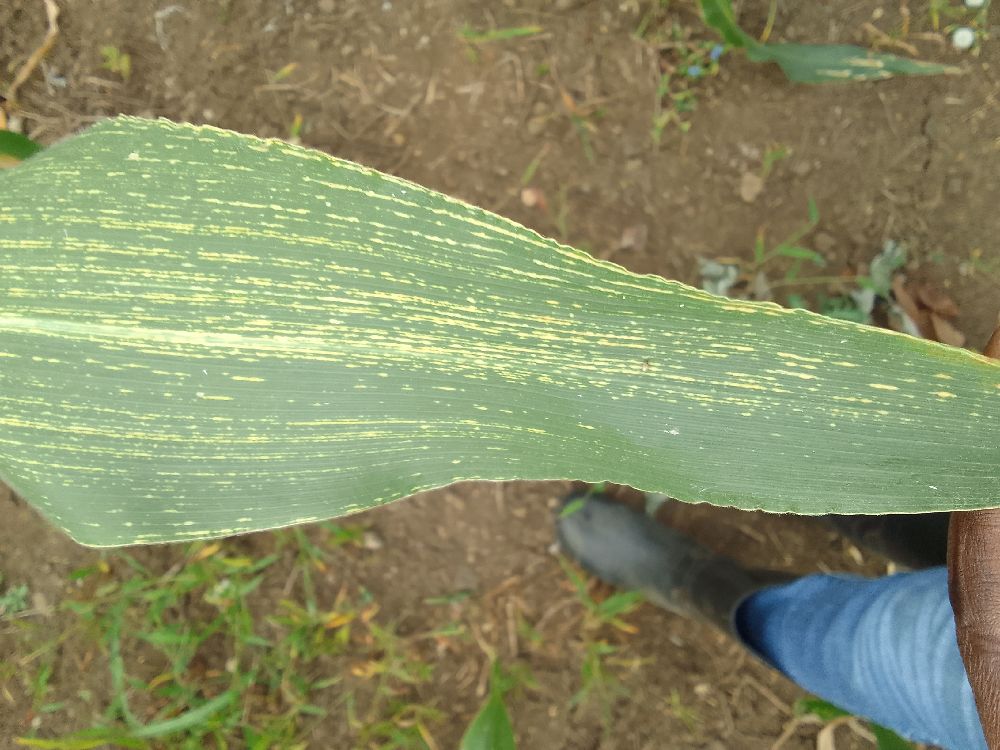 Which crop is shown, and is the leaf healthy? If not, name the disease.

maize, maize streak virus
